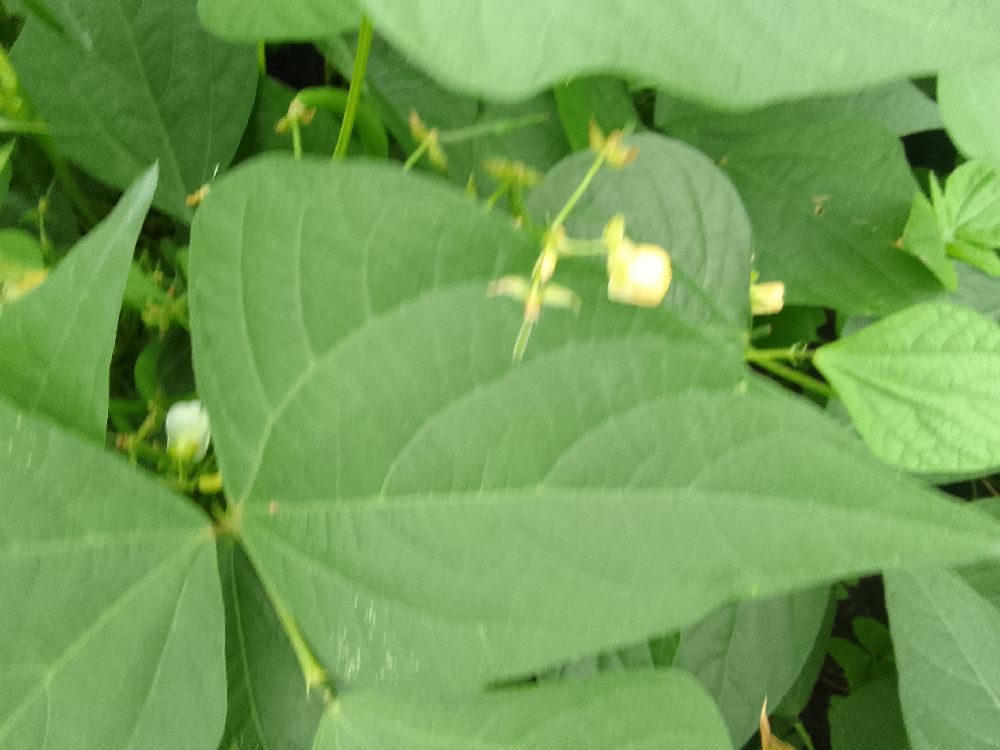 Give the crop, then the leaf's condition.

common bean, healthy
